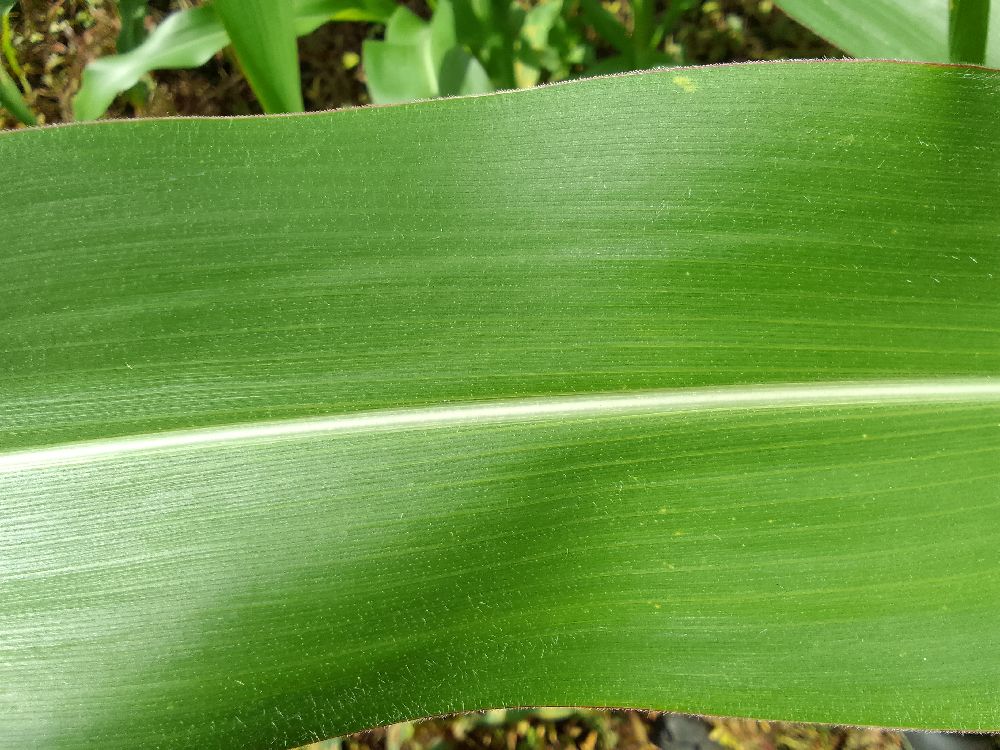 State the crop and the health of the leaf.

maize, healthy
